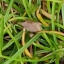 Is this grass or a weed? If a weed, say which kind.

grass
